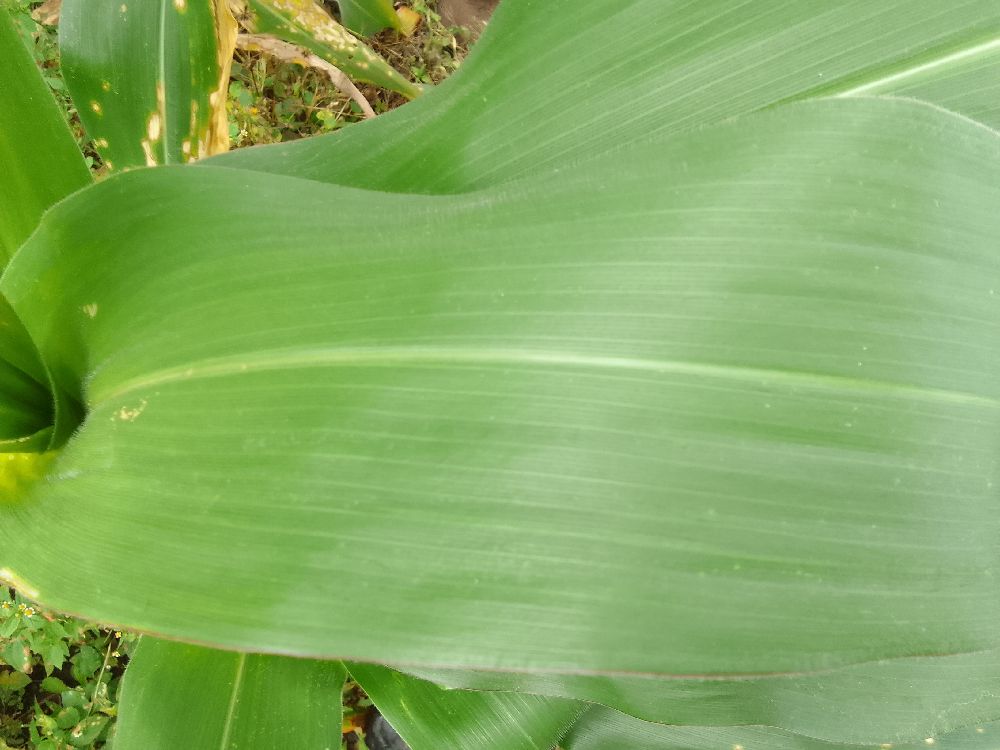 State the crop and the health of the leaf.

maize, healthy
